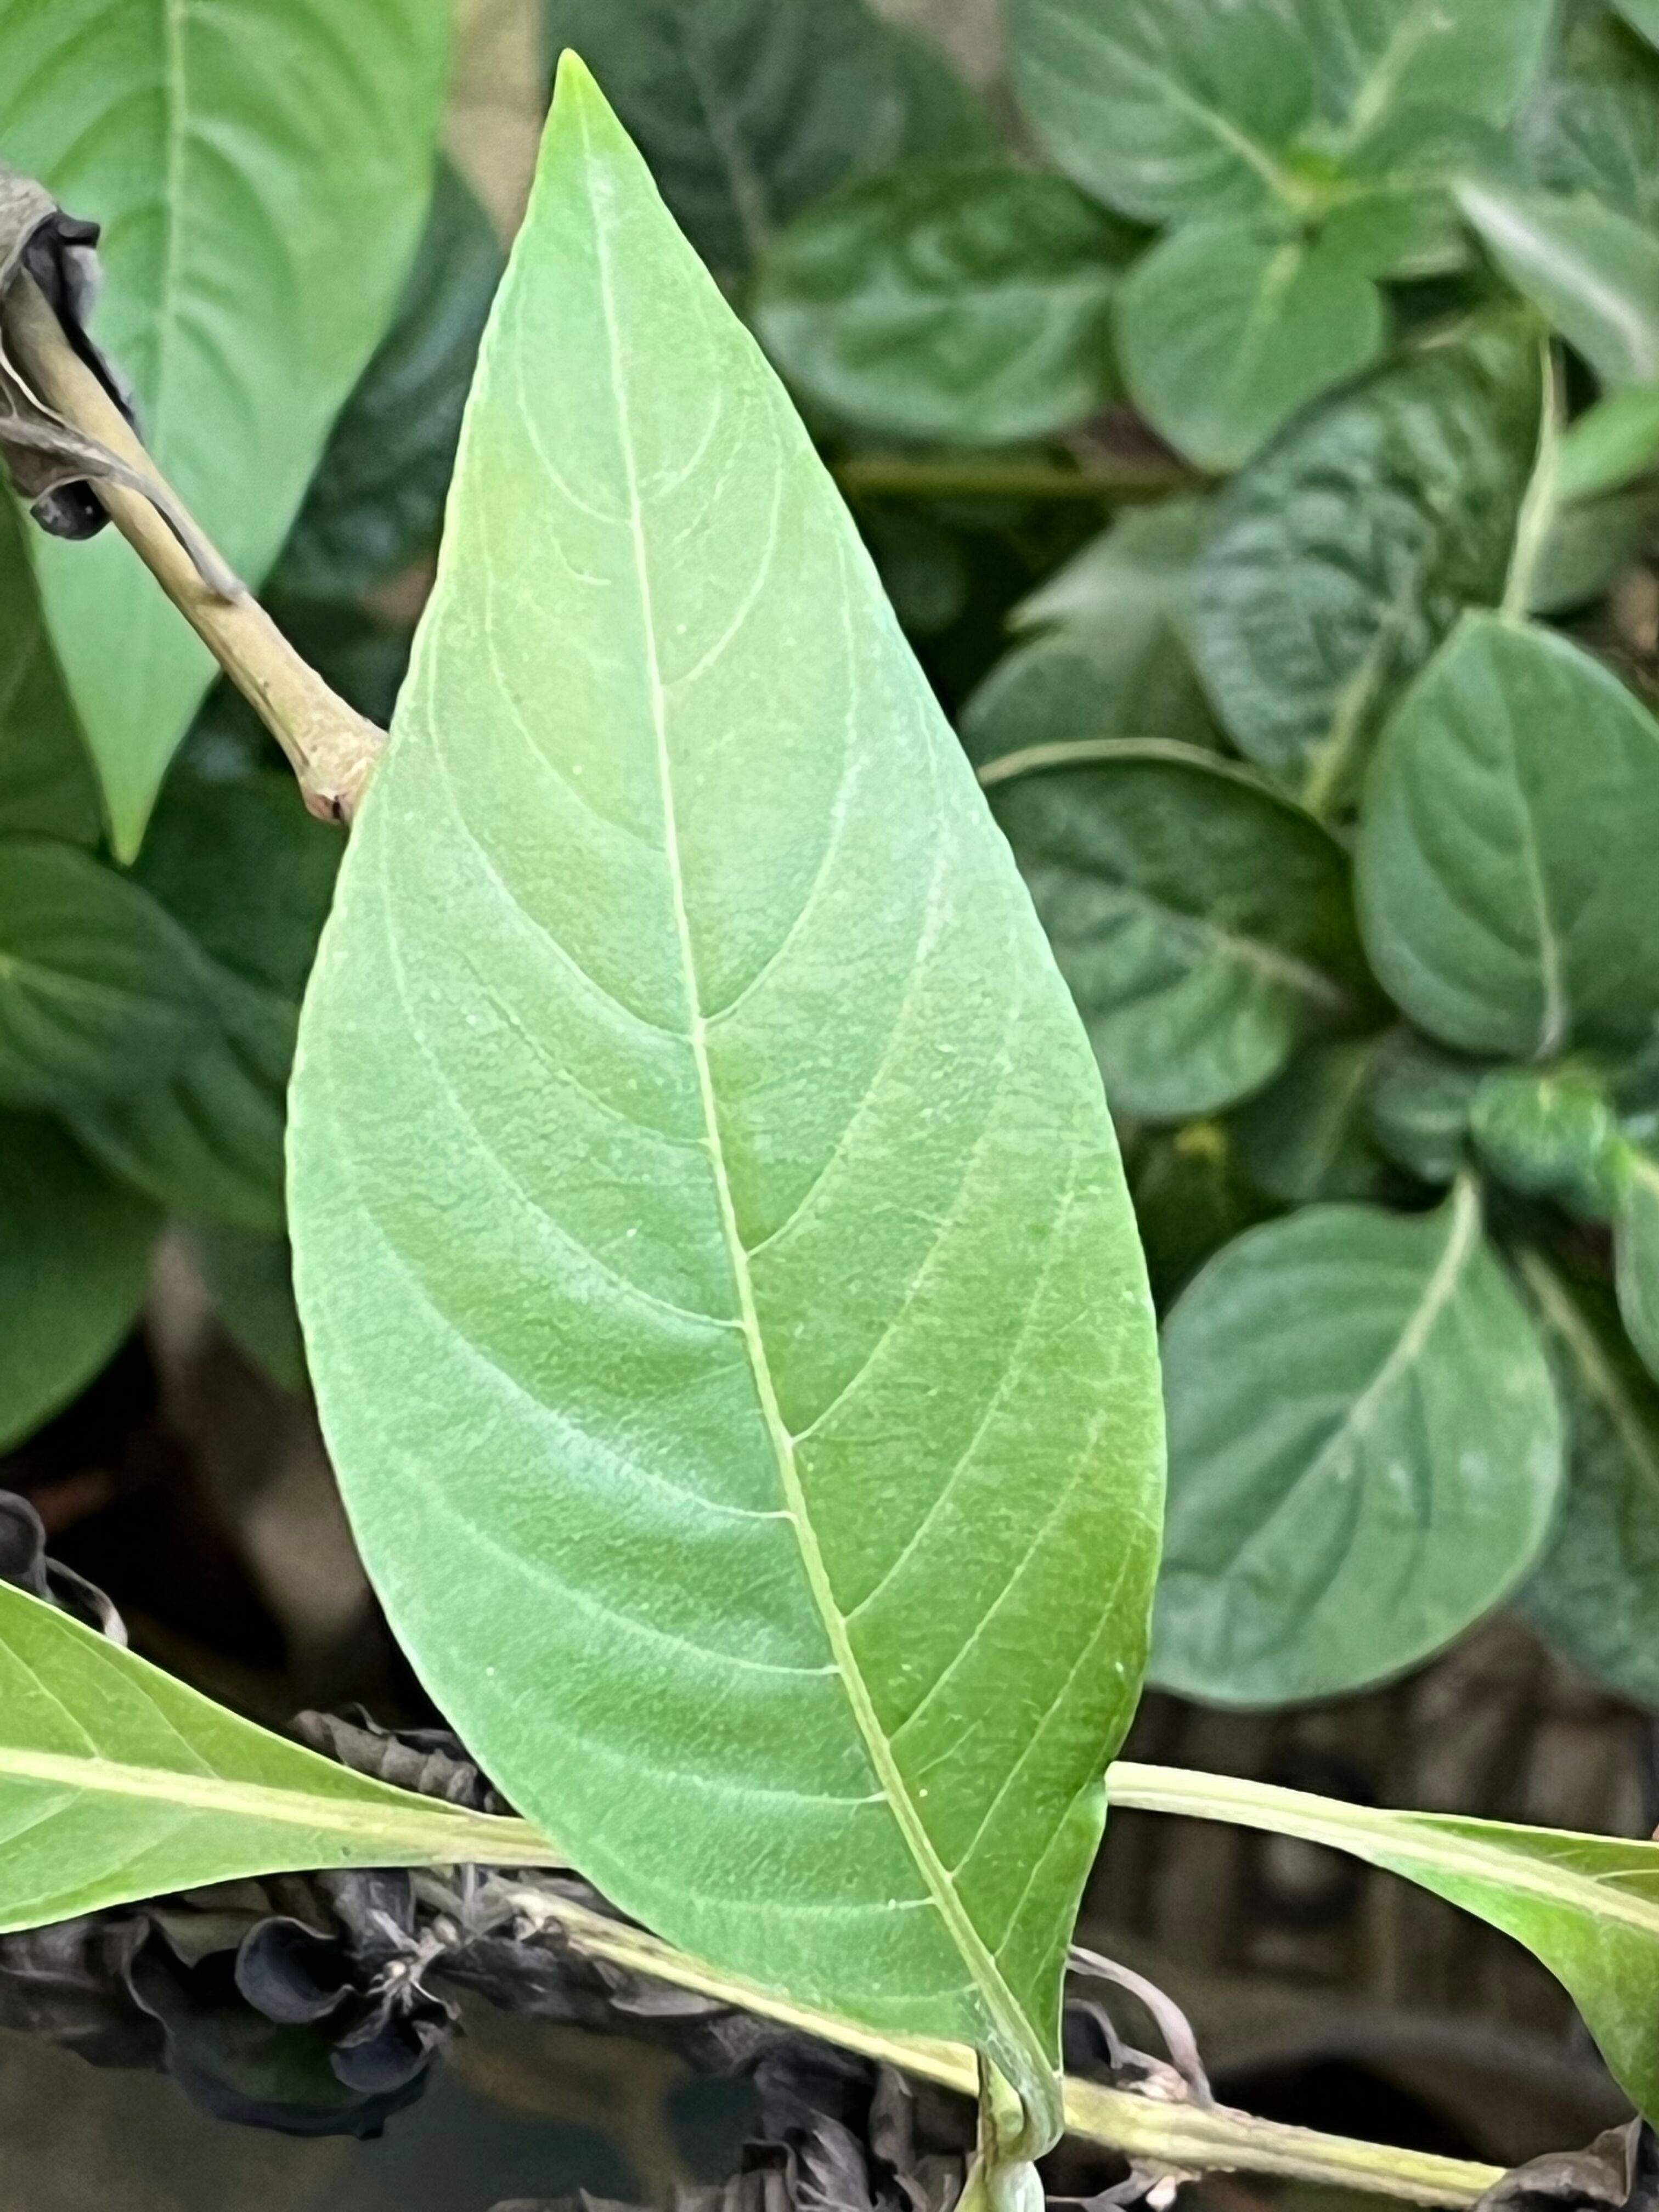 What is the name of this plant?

vasaka
